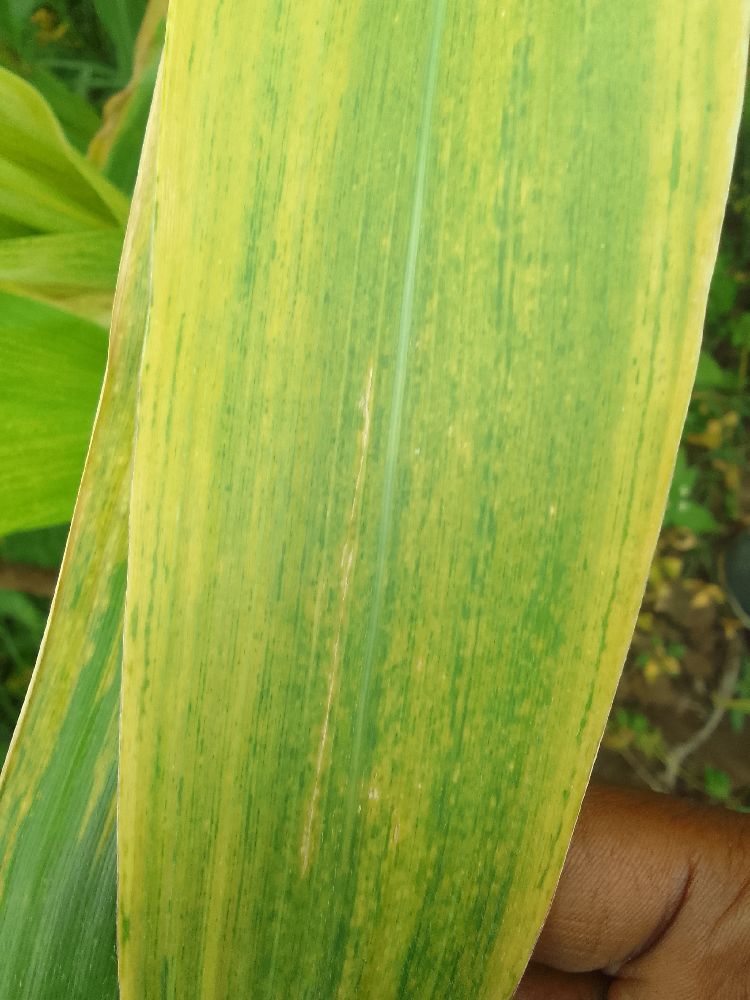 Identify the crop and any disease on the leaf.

maize, maize lethal necrosis
